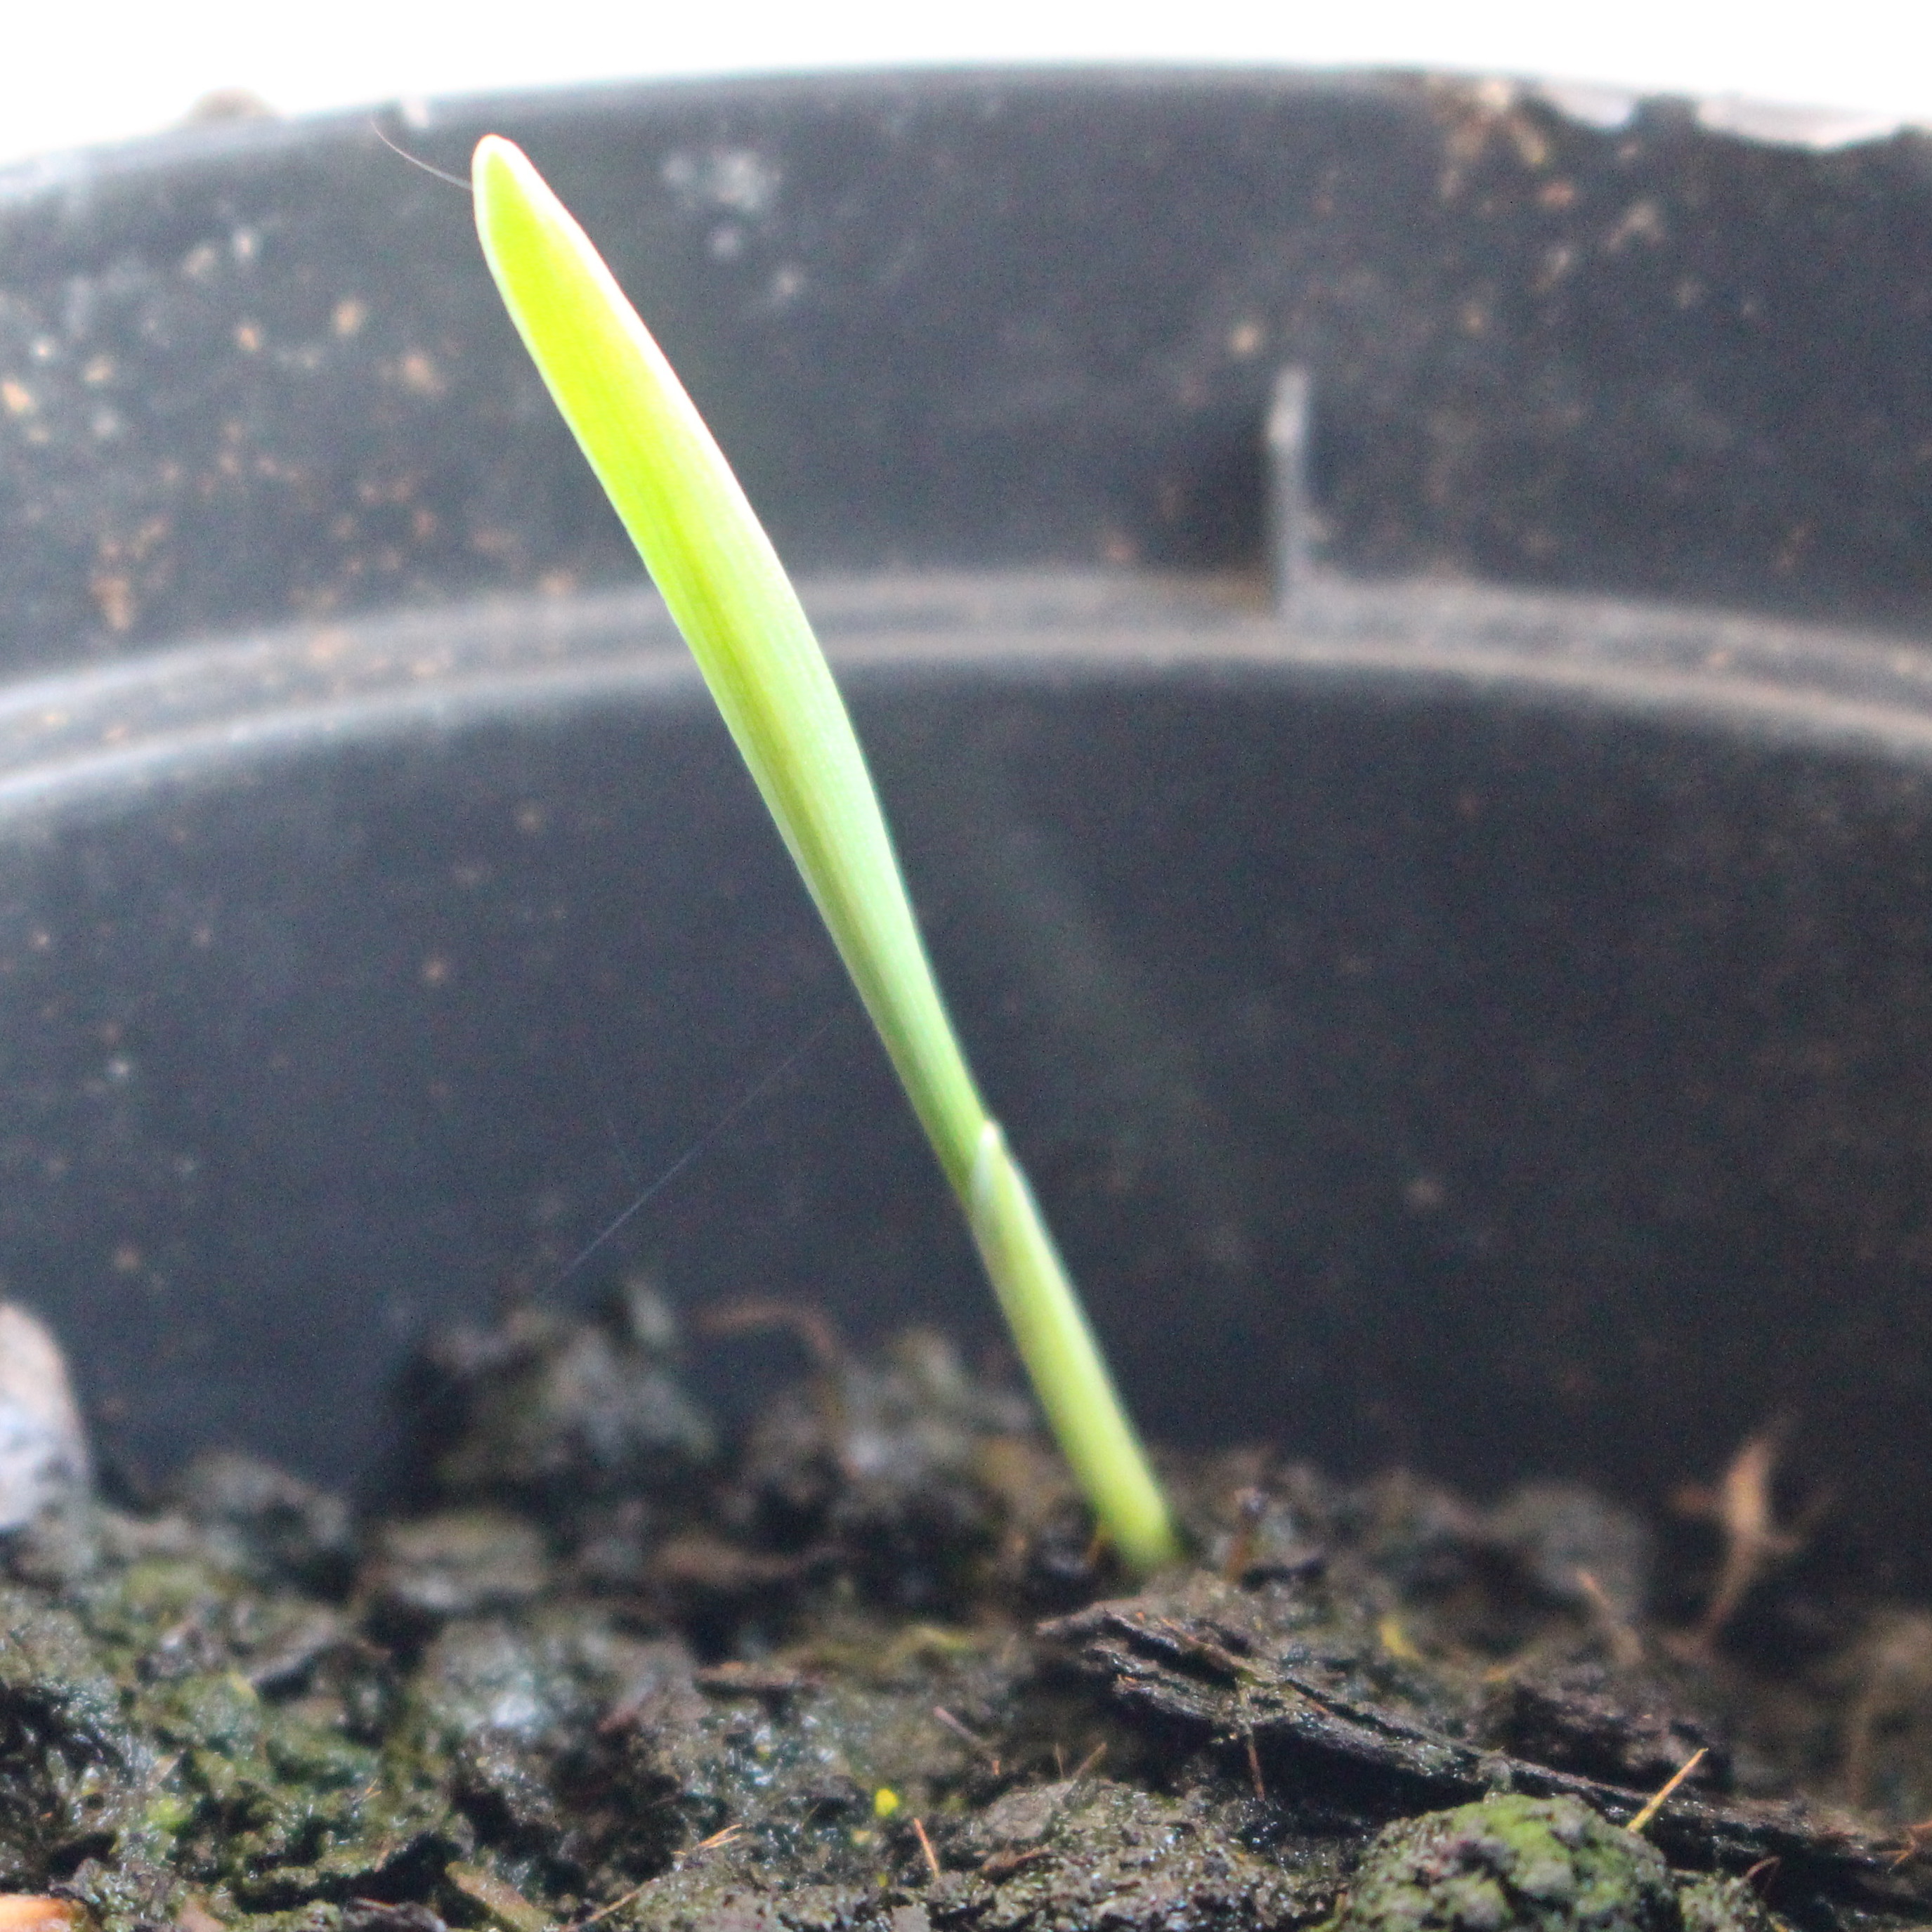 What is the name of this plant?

Avena sterilis
